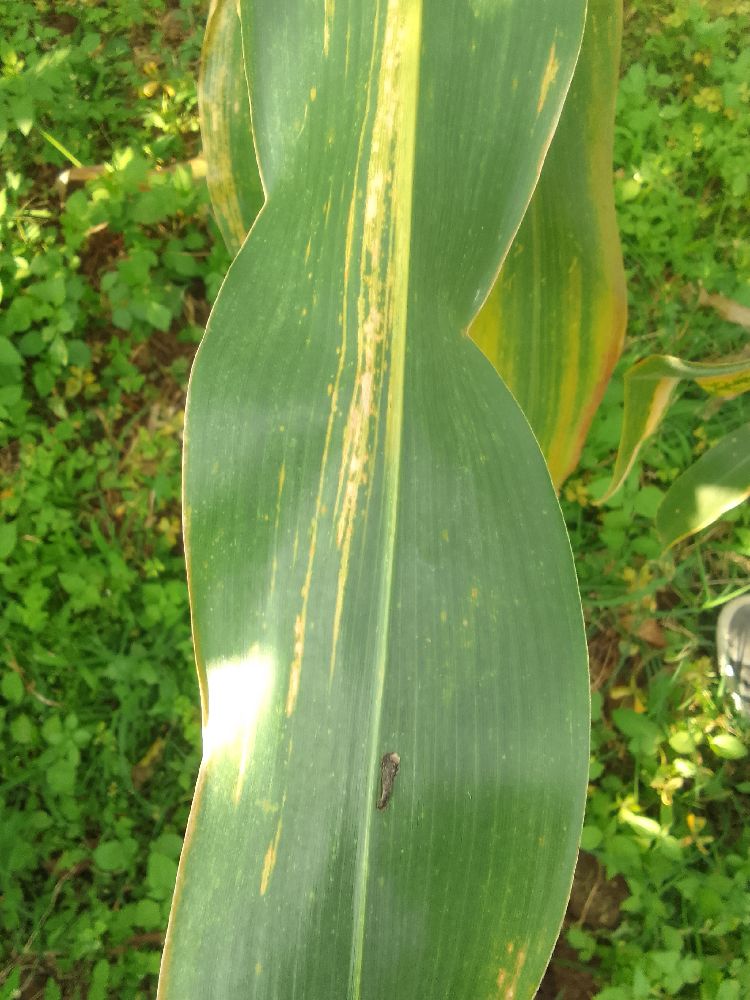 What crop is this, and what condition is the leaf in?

maize, maize lethal necrosis
